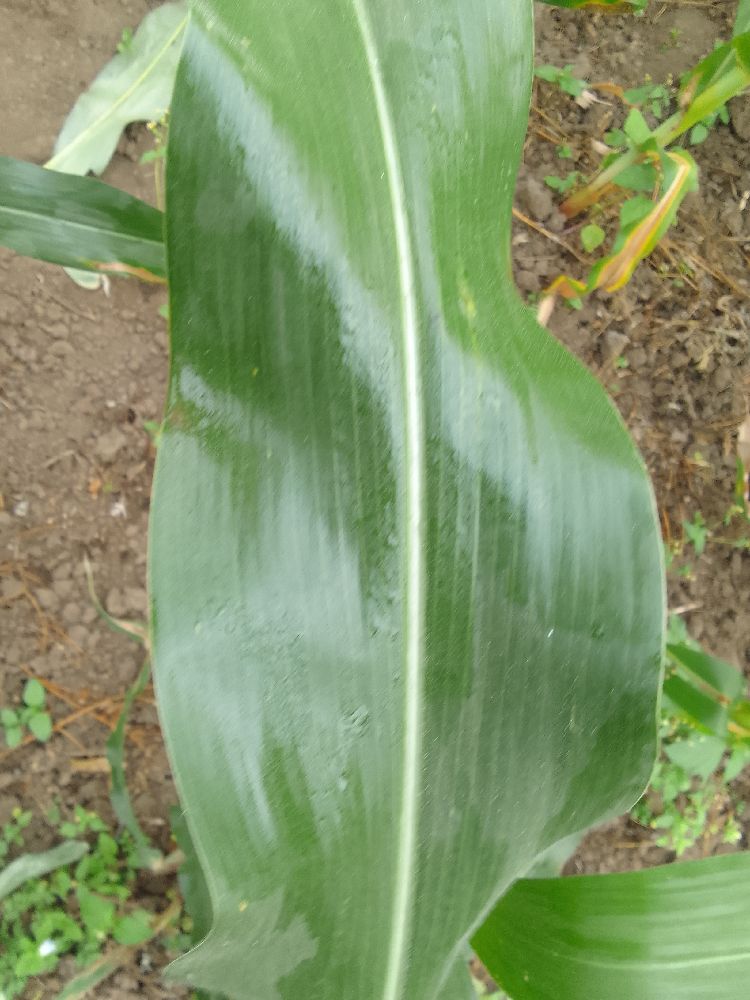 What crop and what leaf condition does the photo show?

maize, healthy
